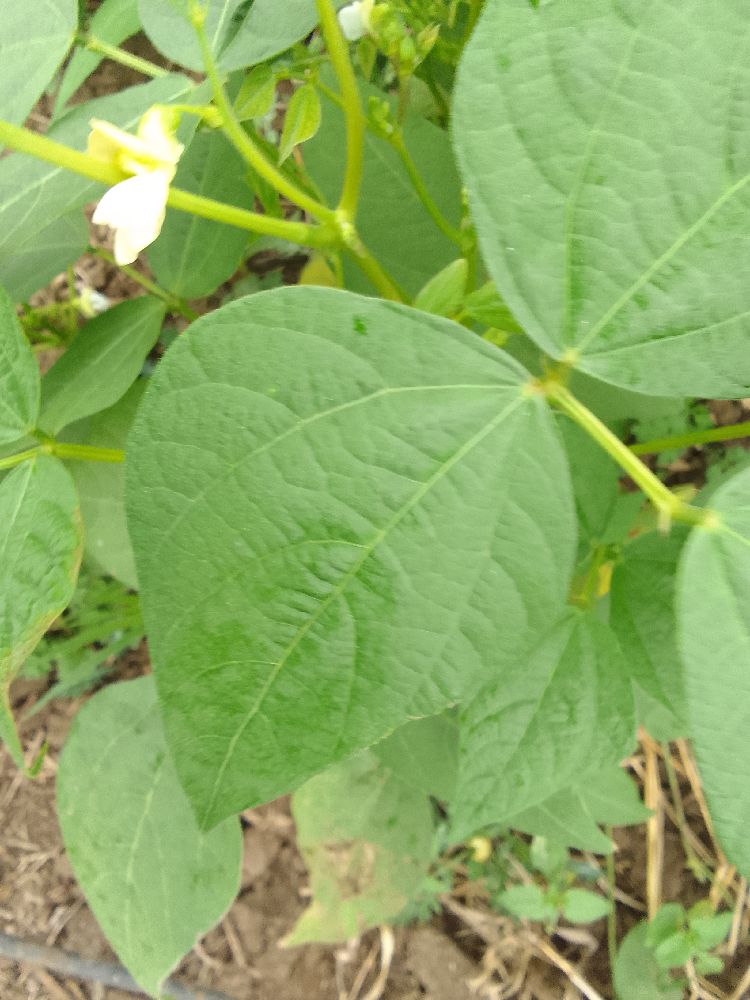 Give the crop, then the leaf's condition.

common bean, healthy
